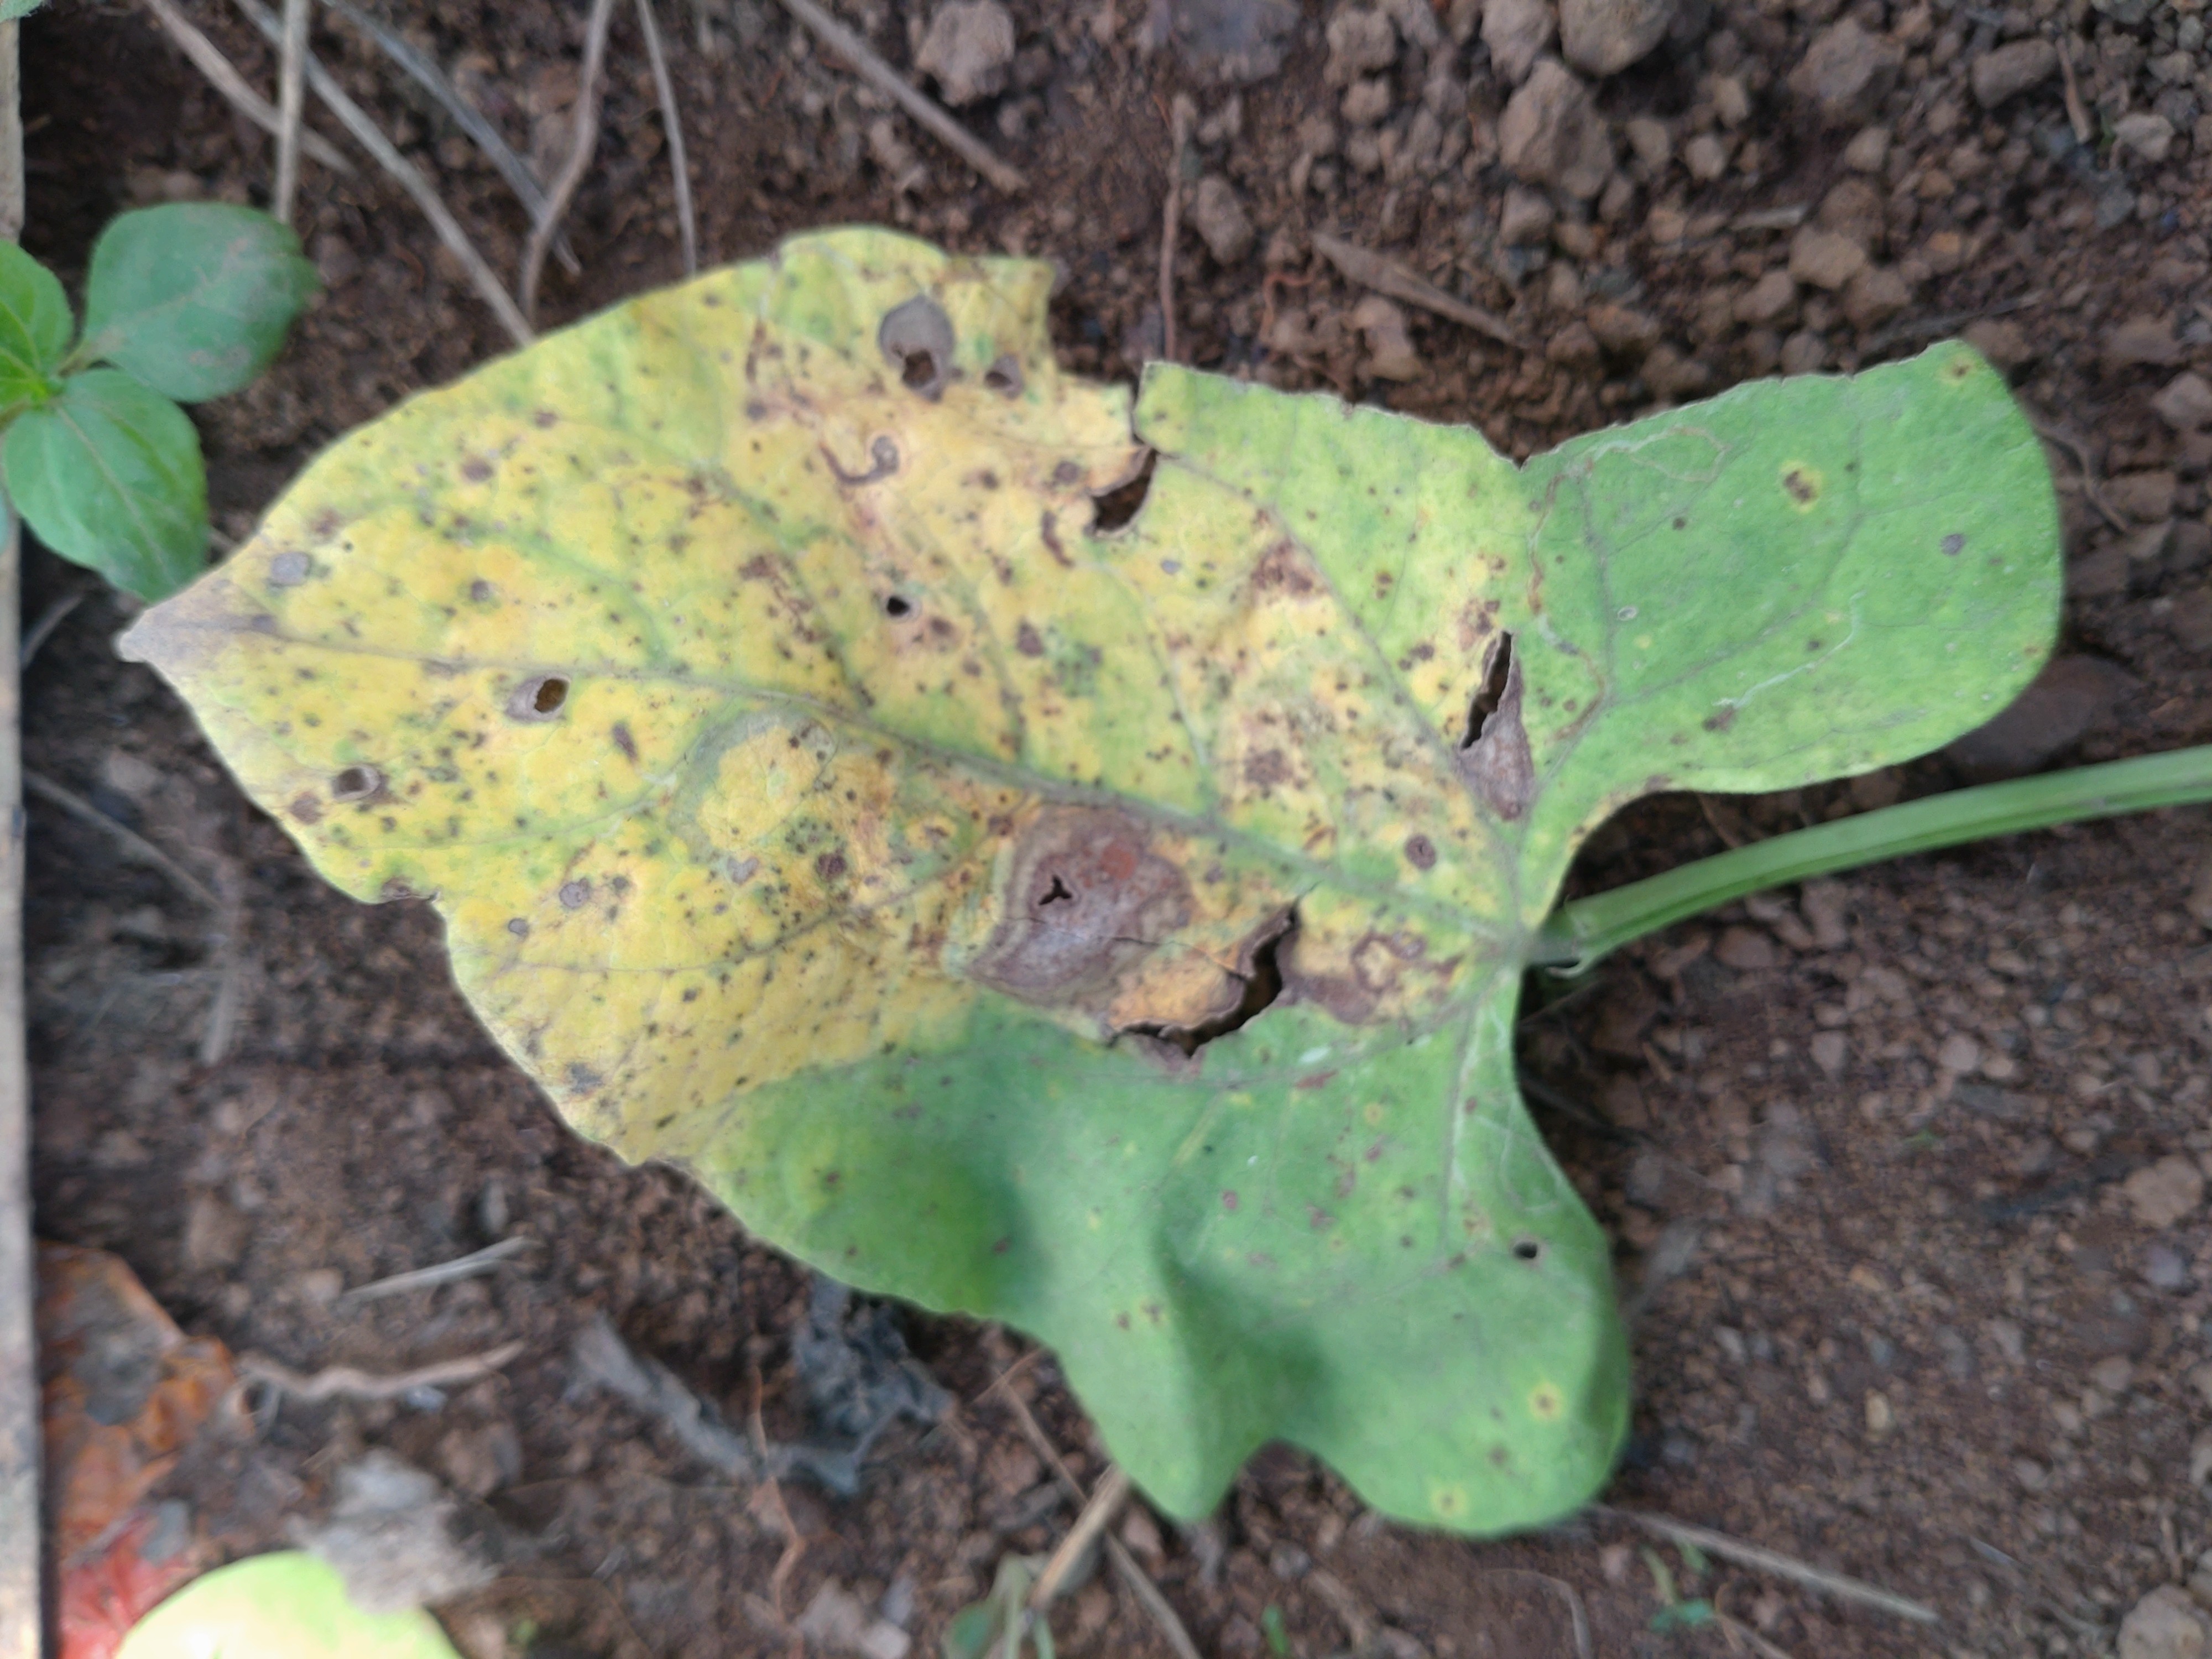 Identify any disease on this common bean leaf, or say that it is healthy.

rust
